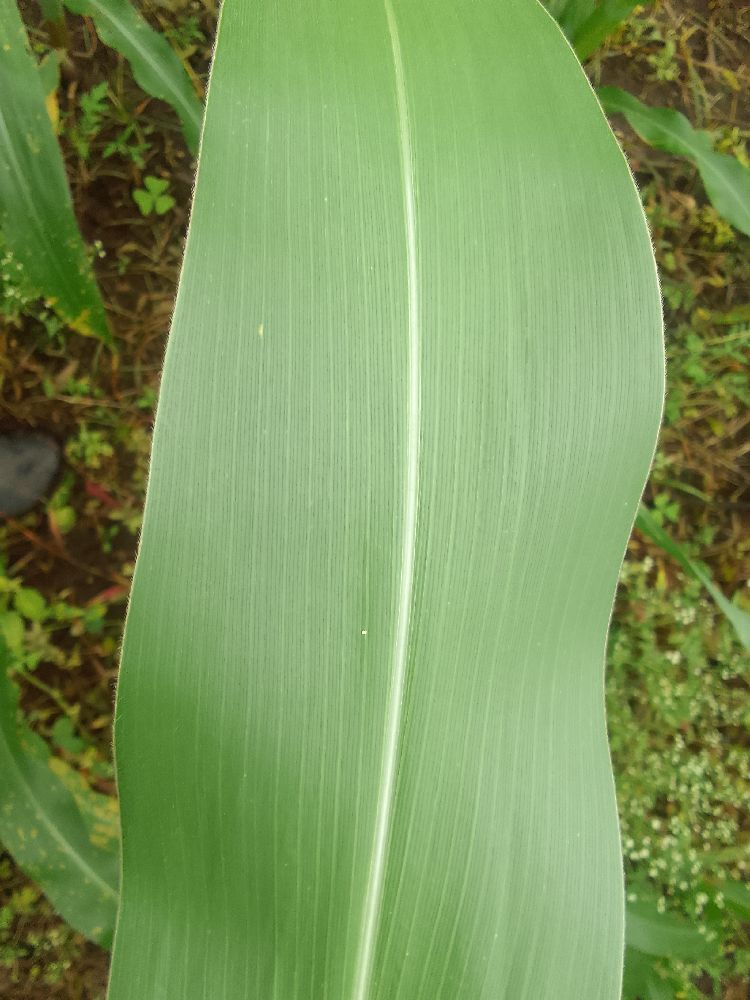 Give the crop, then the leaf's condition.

maize, healthy
